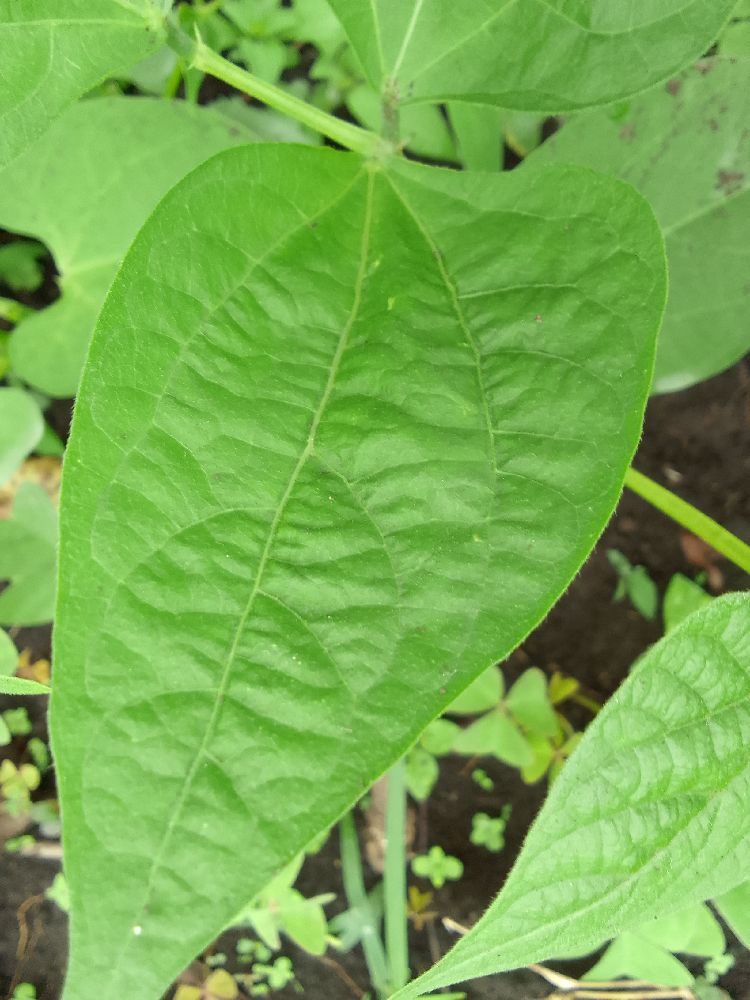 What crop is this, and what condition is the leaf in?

common bean, healthy
